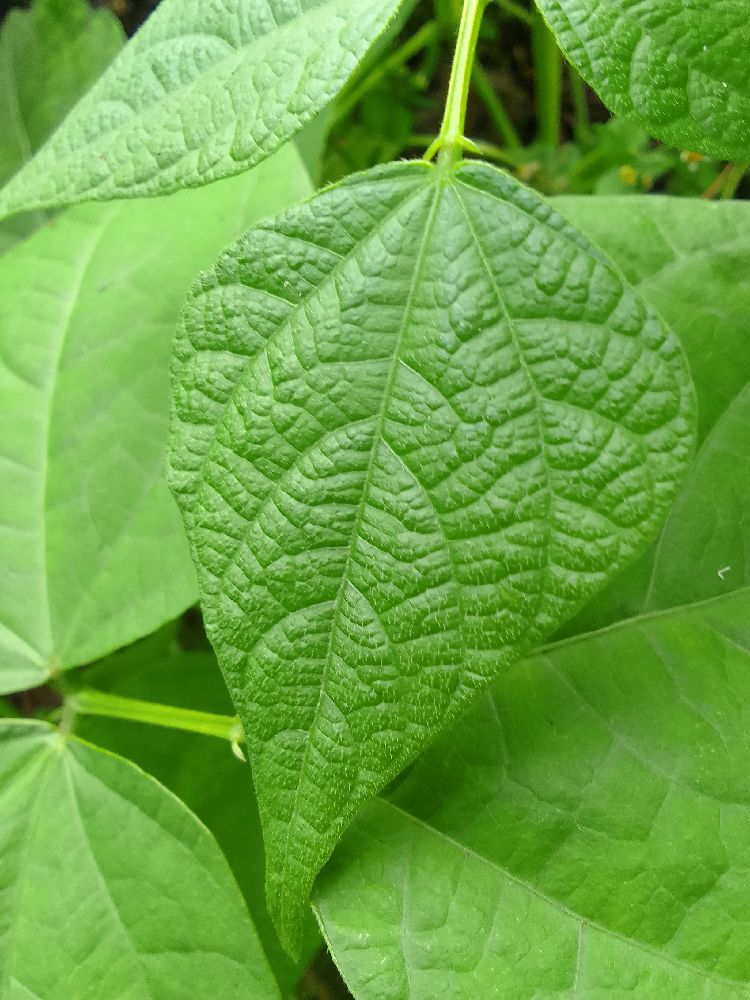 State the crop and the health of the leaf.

common bean, healthy
